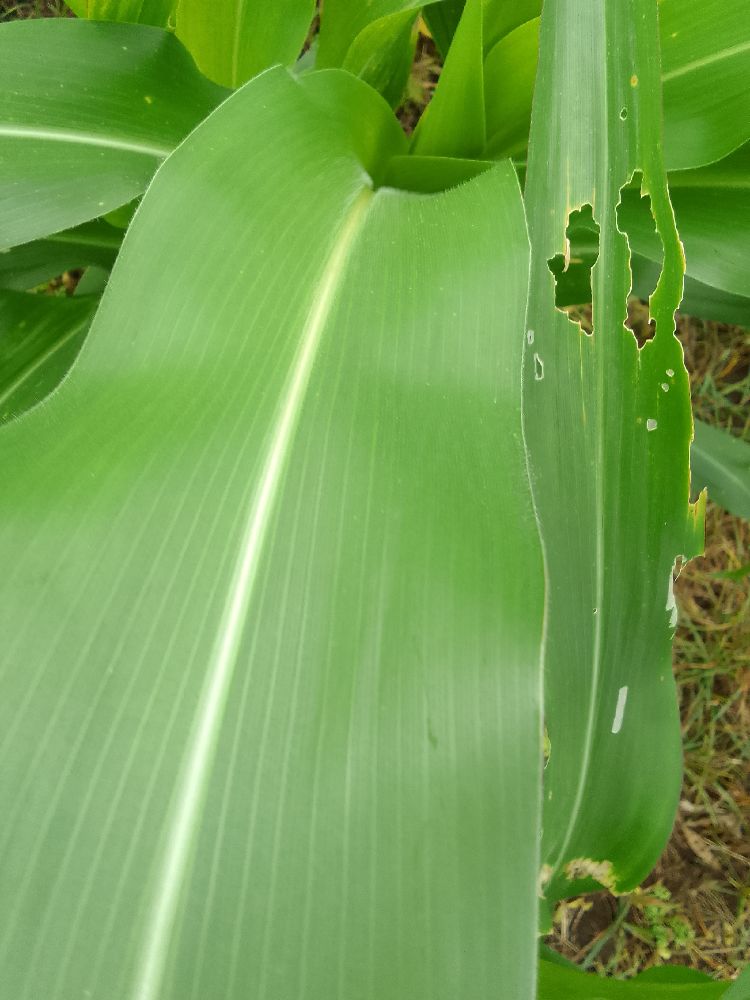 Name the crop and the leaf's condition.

maize, healthy
